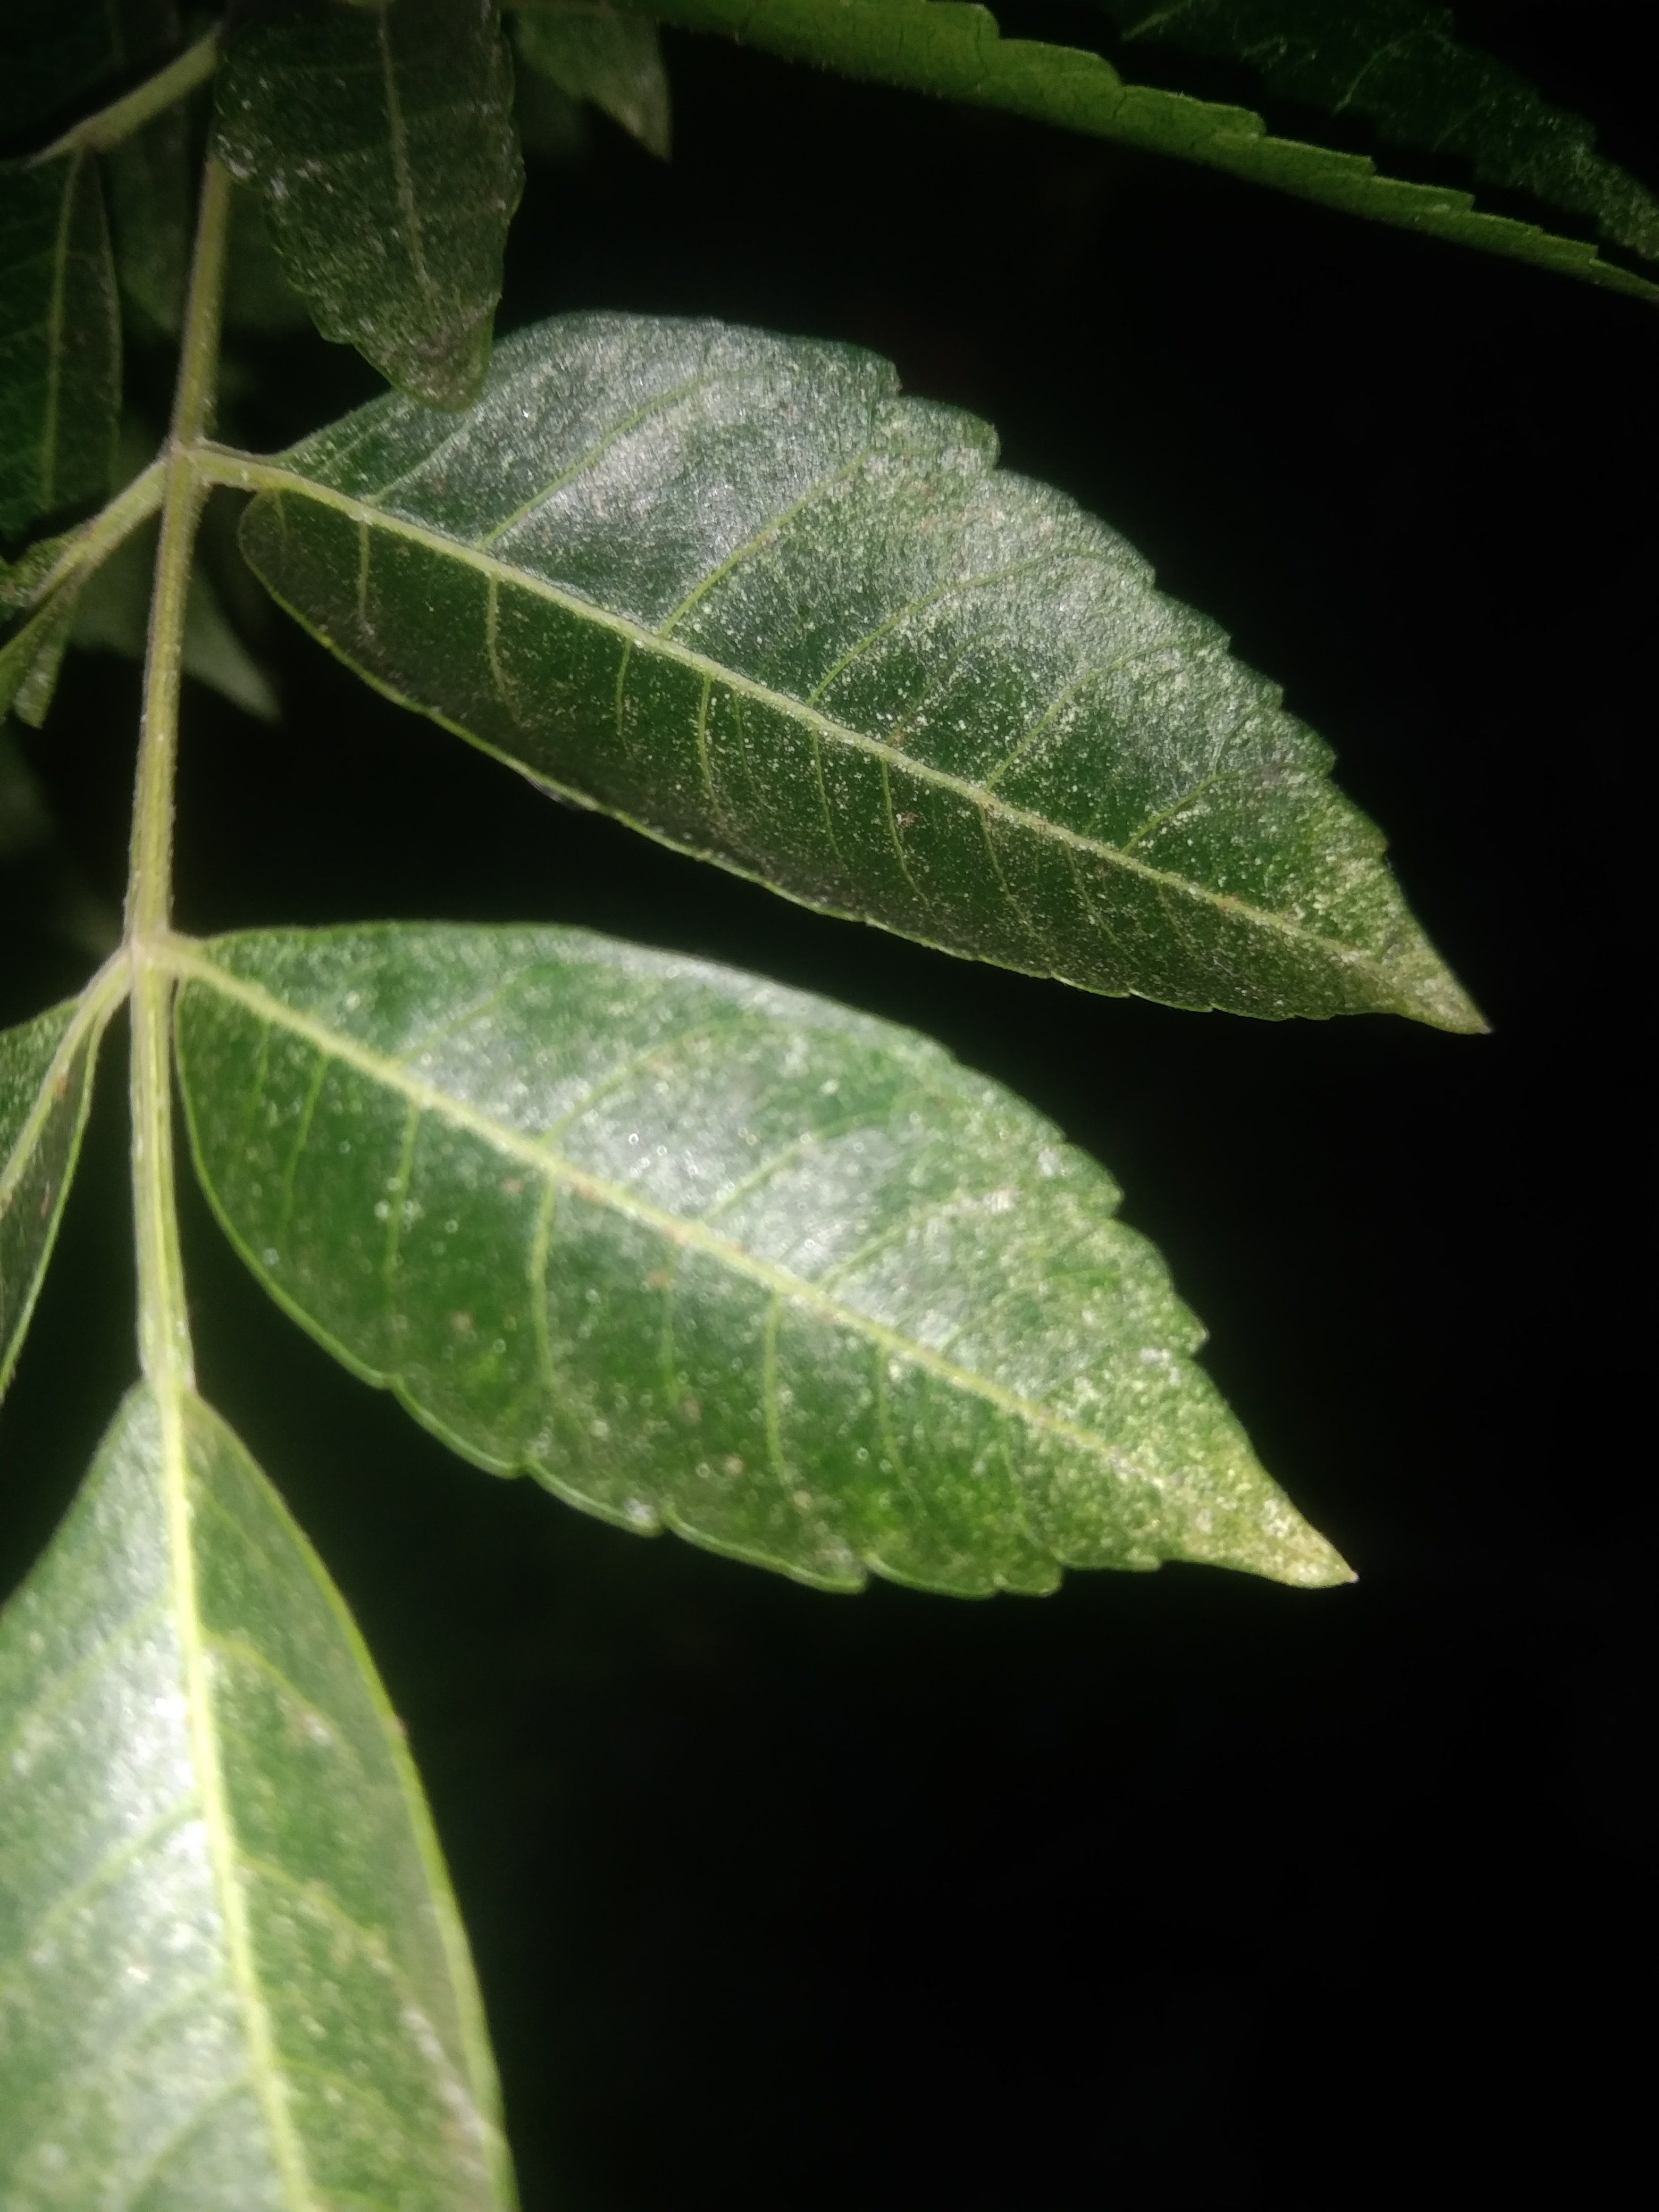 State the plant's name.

neem
